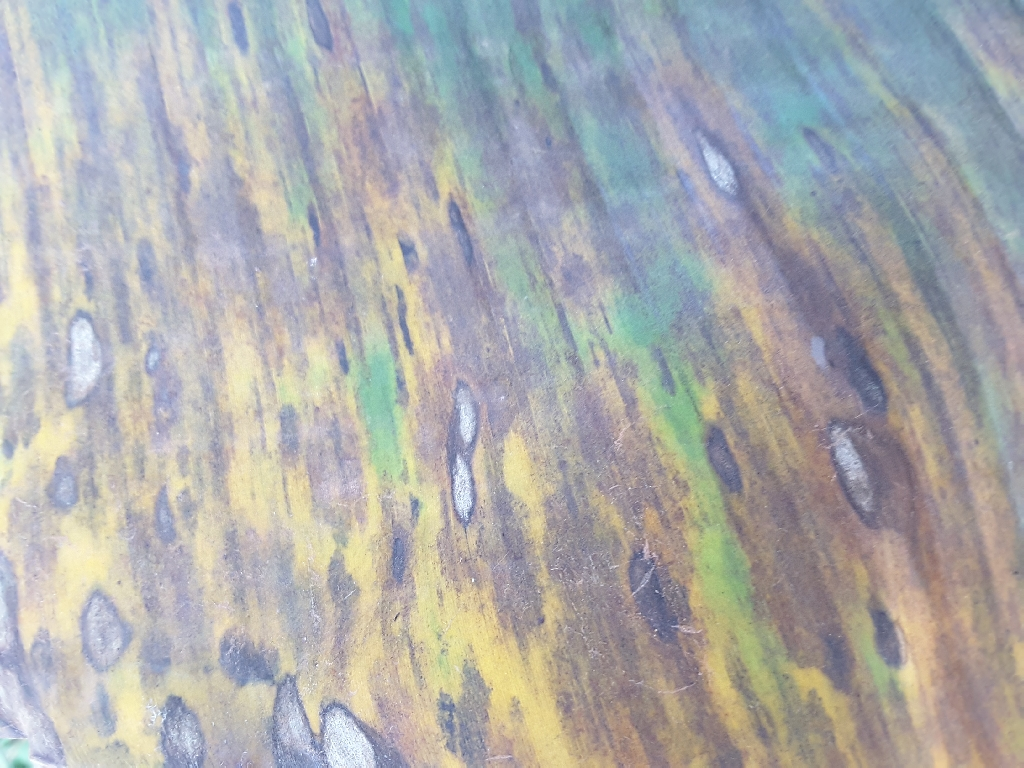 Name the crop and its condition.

banana, black sigatoka
